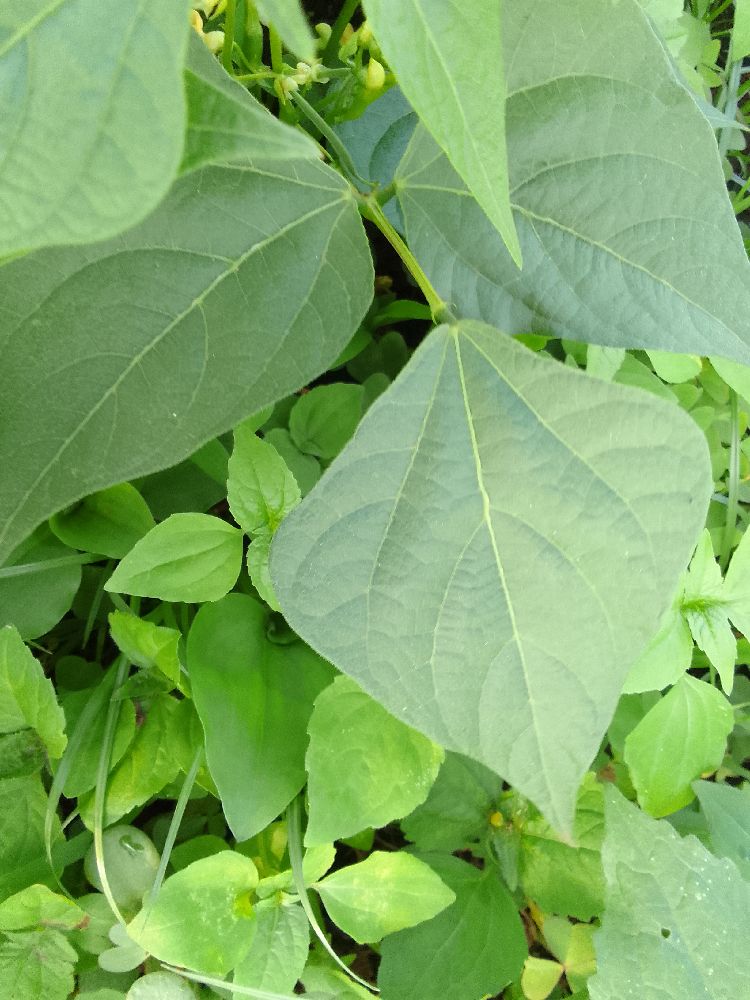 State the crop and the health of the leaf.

common bean, healthy
